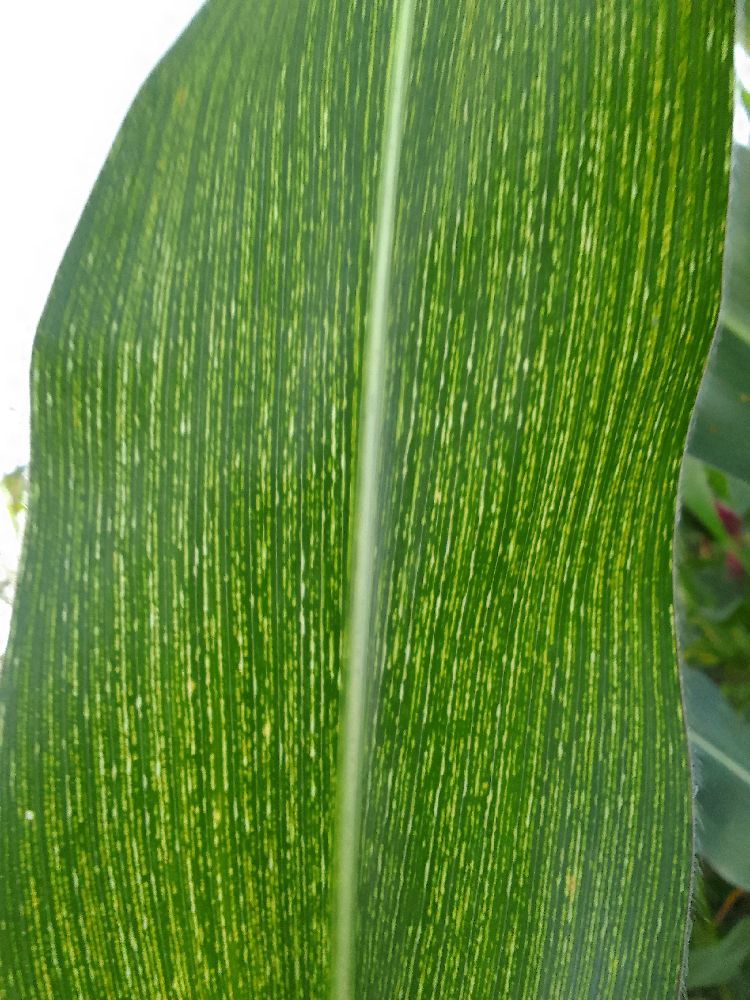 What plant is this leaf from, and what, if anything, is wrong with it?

maize, maize streak virus
